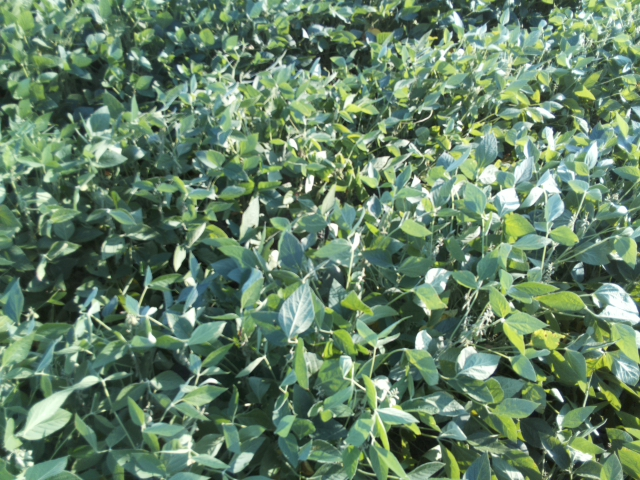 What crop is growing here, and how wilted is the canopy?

soybean, slight leaflet or petiole turgor loss in upper canopy
